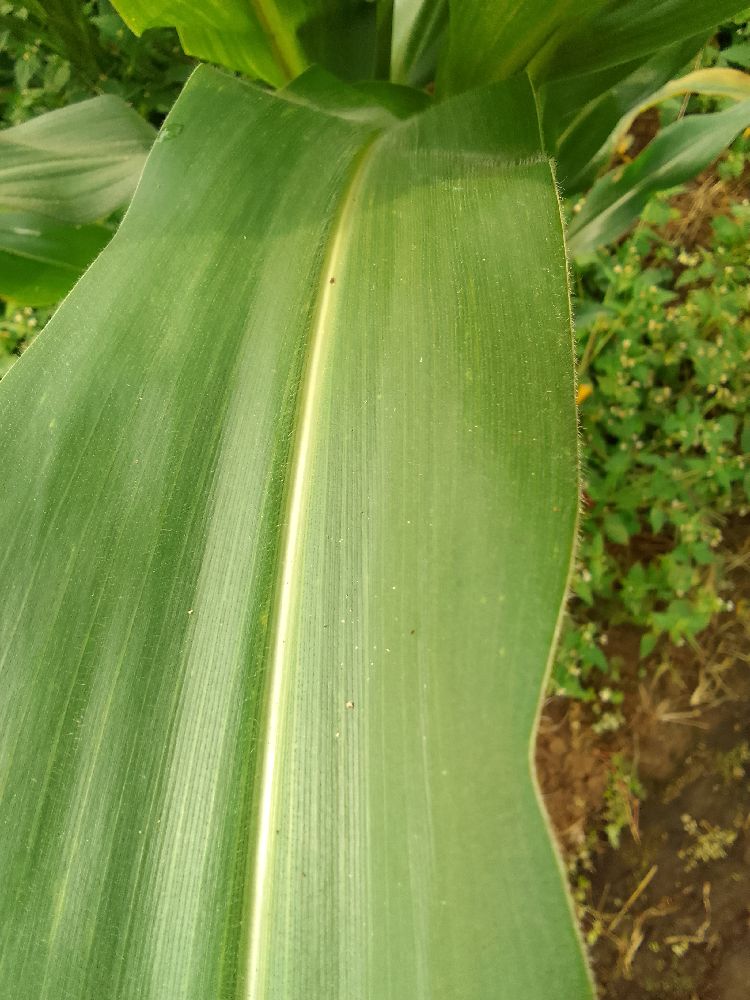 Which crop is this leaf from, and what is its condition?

maize, healthy
